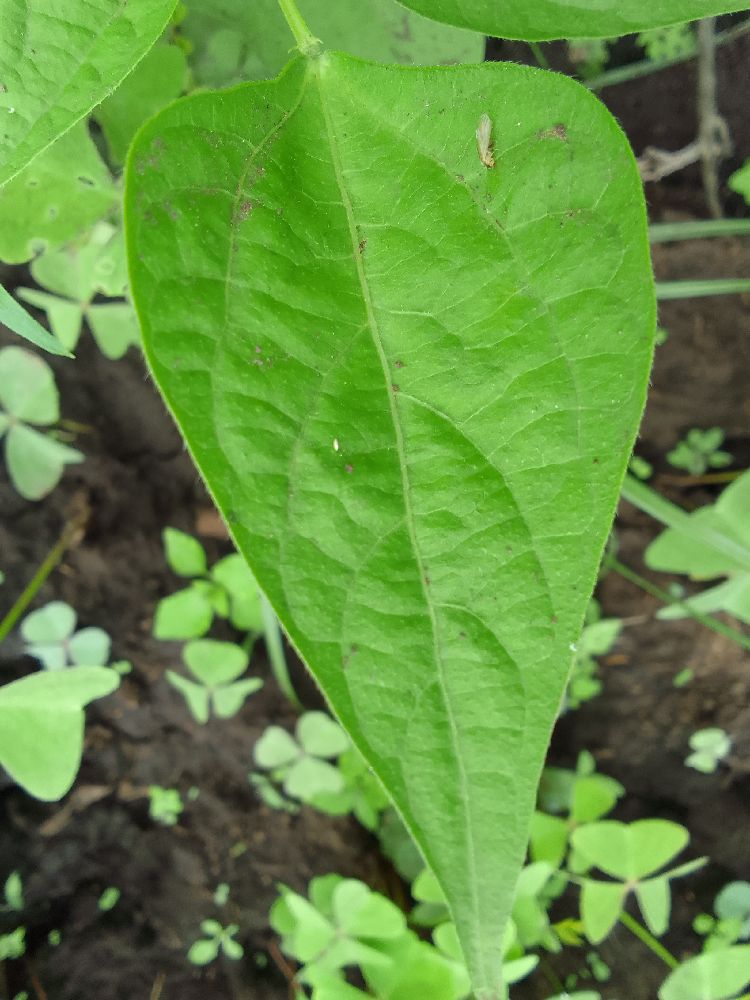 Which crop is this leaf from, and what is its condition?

common bean, healthy
